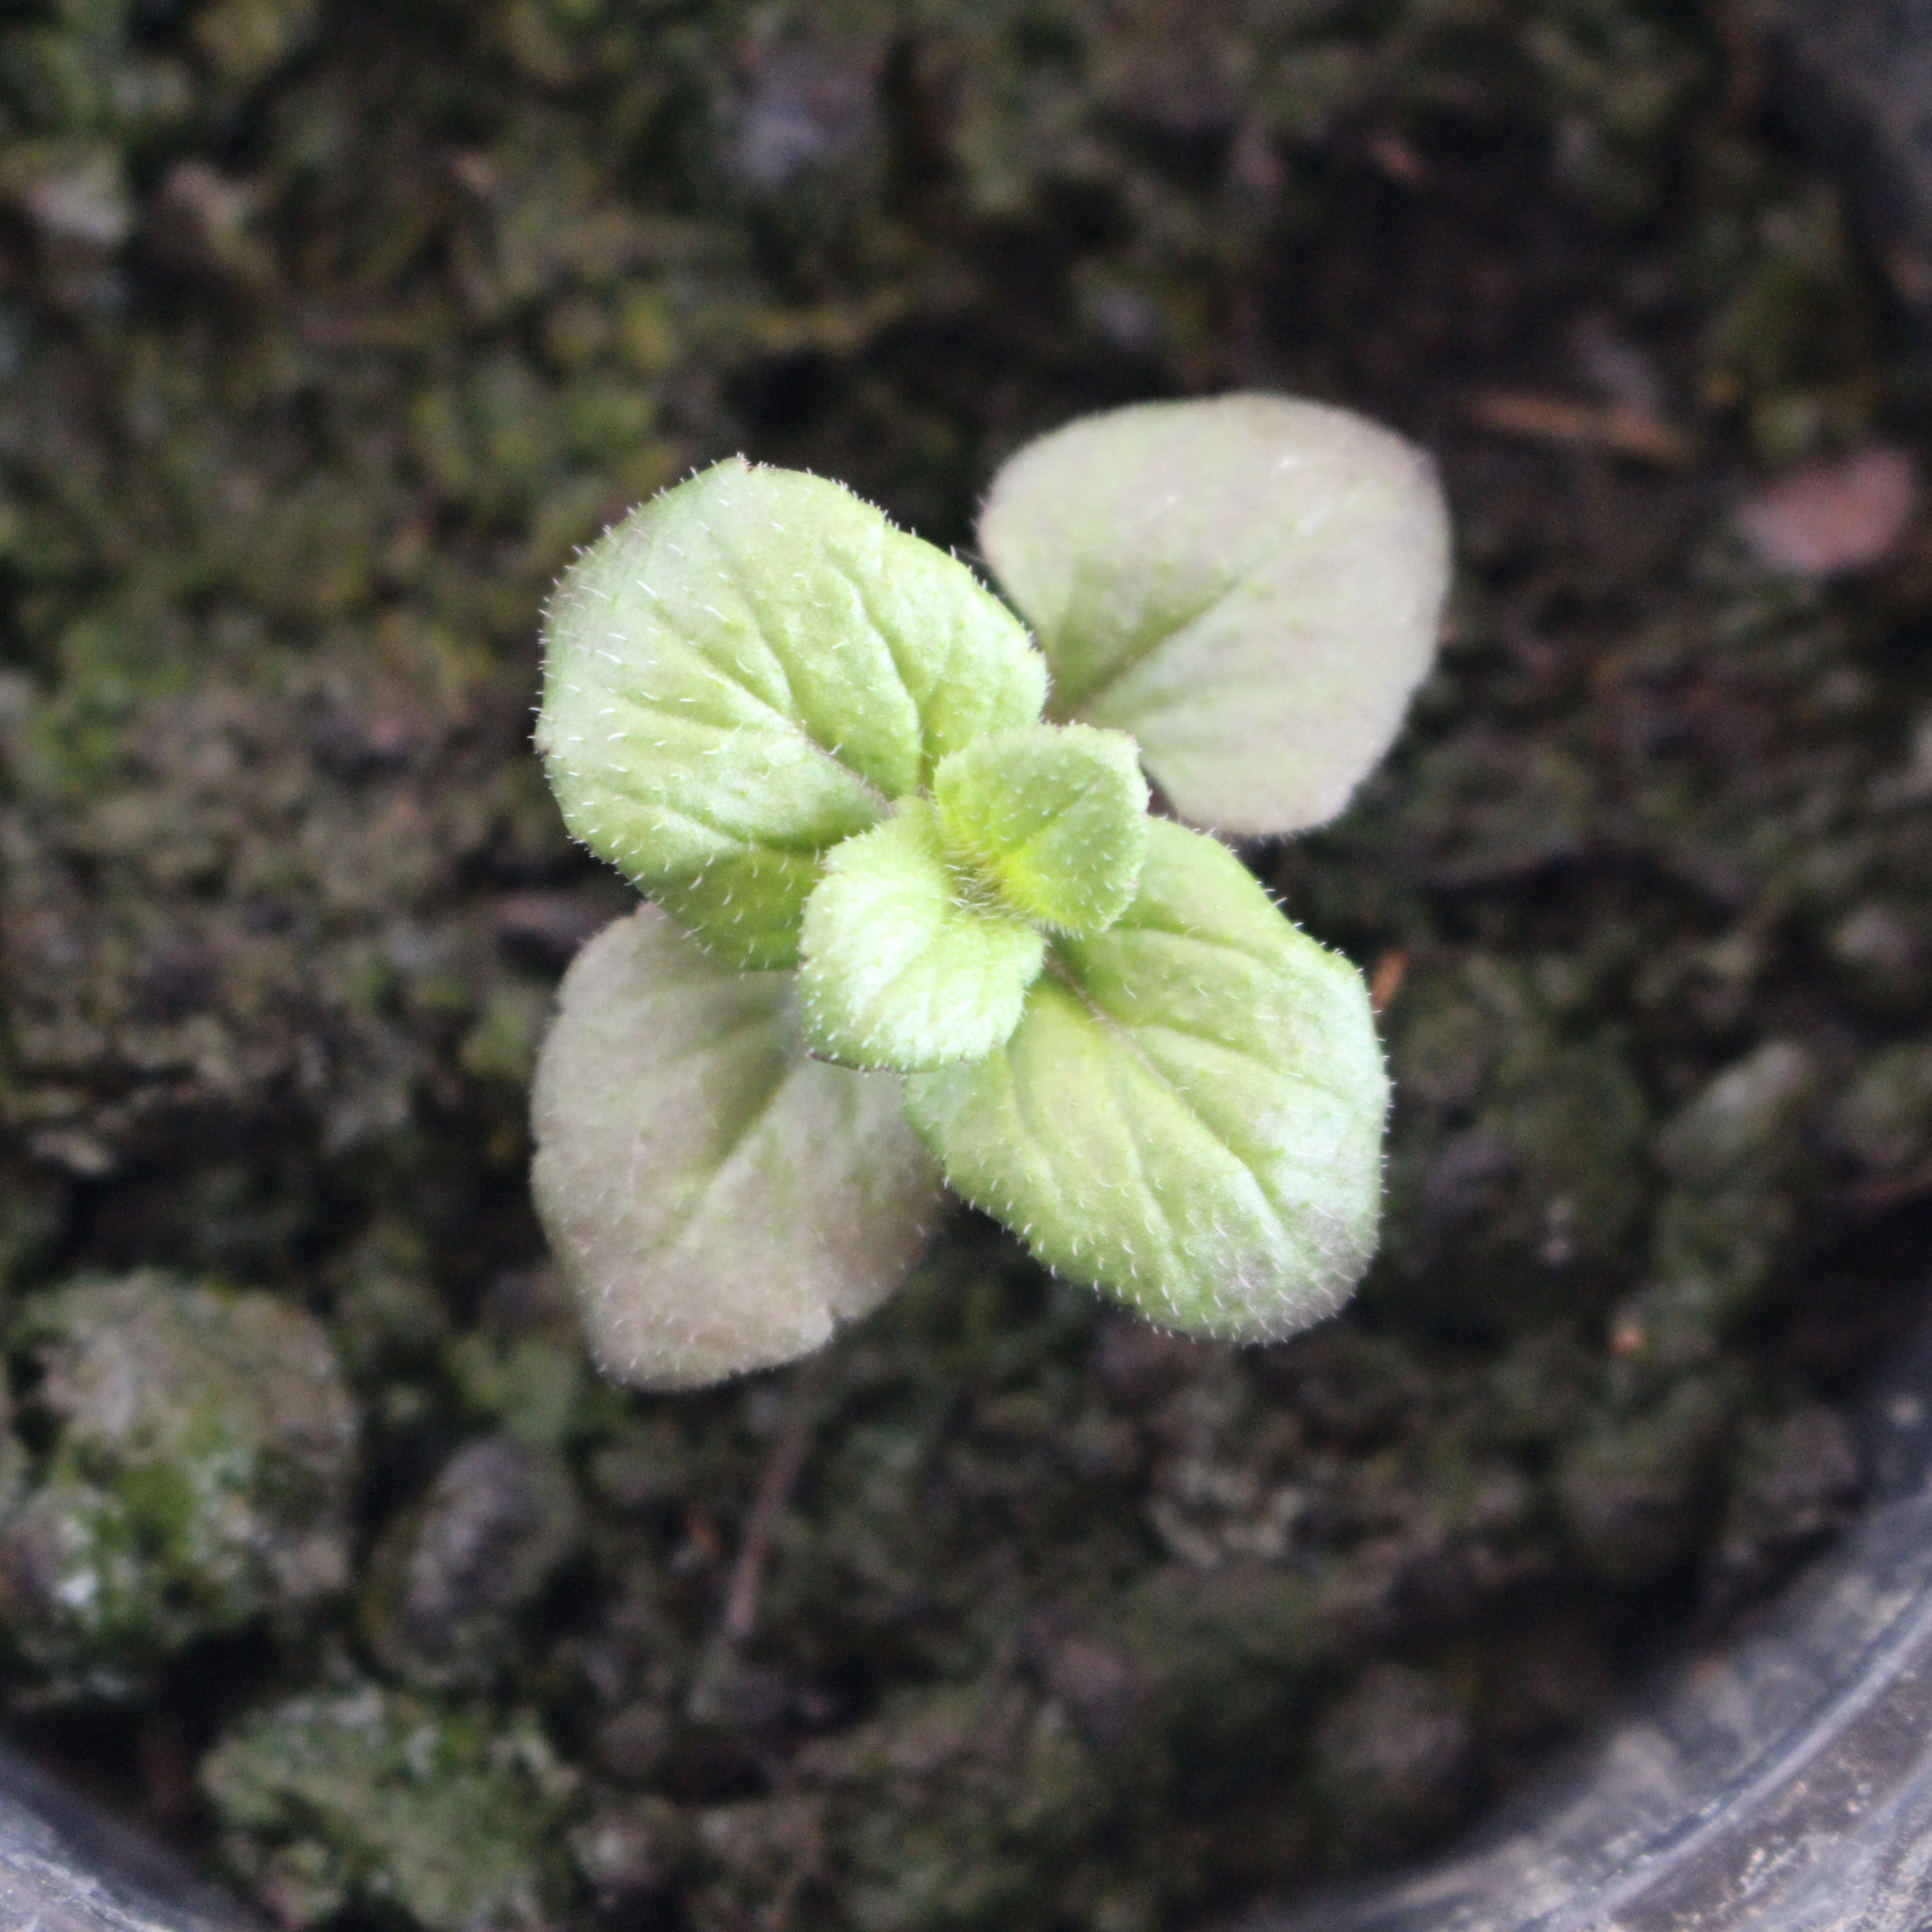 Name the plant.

Veronica persica
